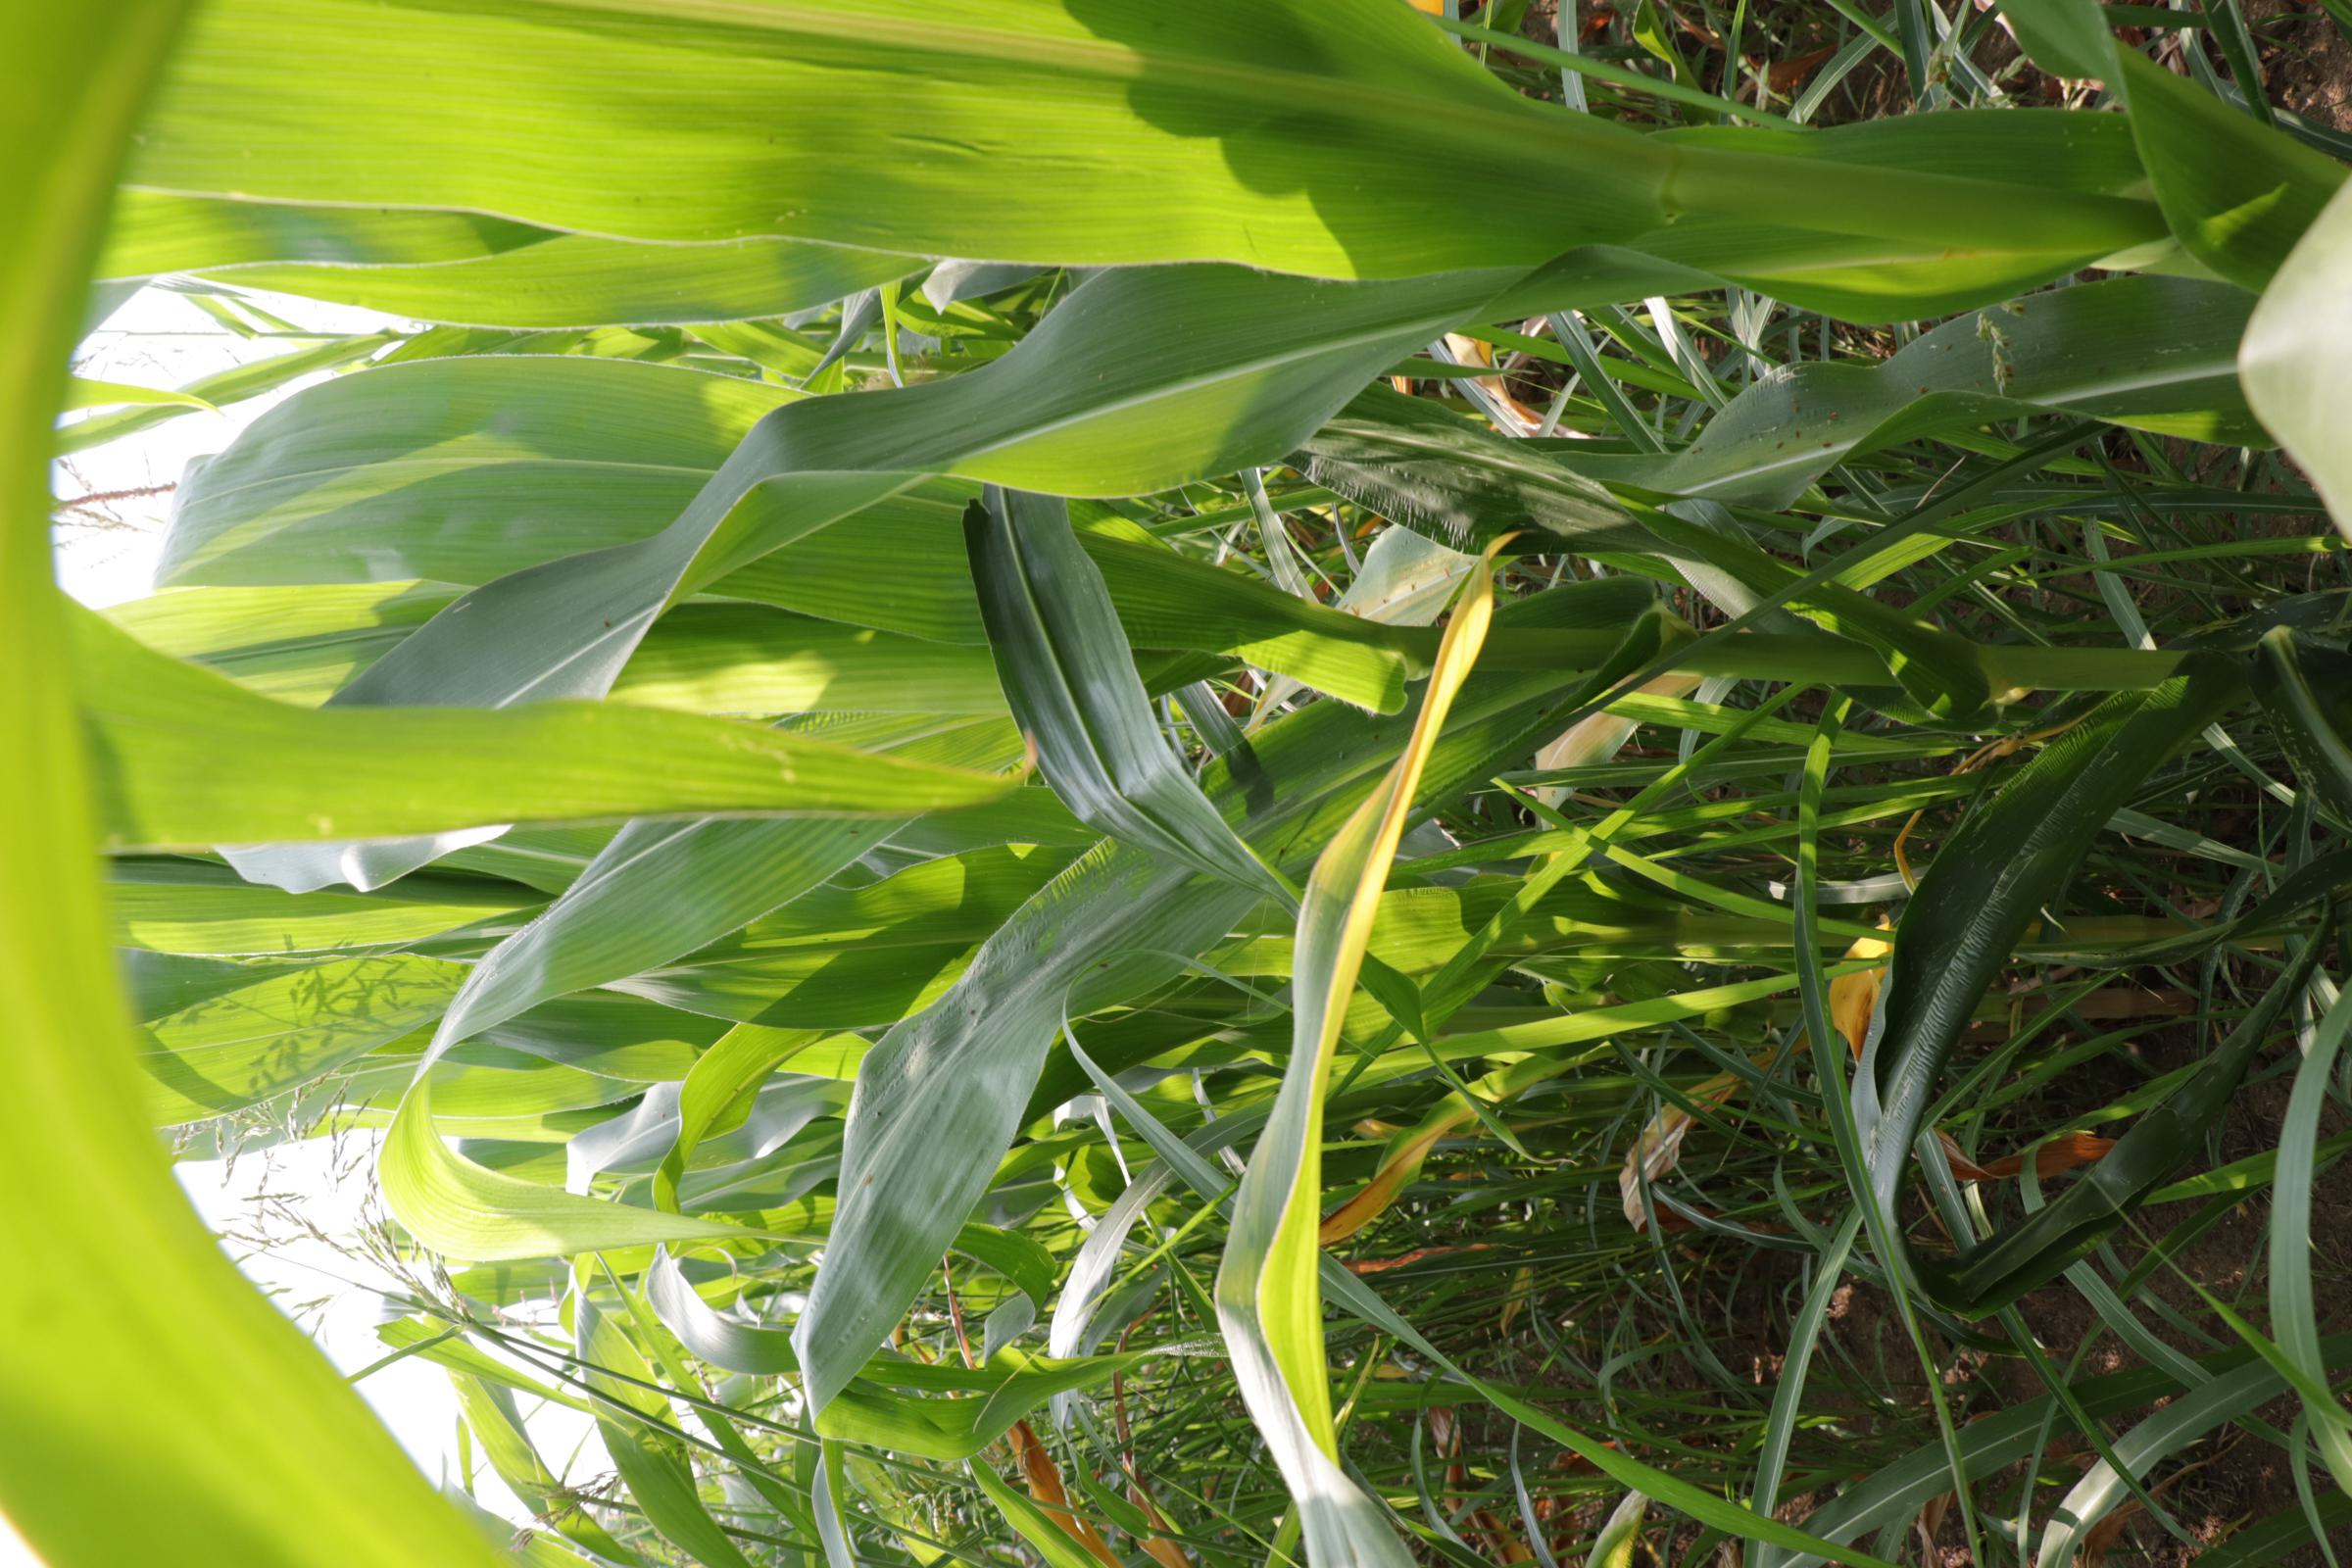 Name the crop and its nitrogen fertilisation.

maize, full nitrogen fertilisation
